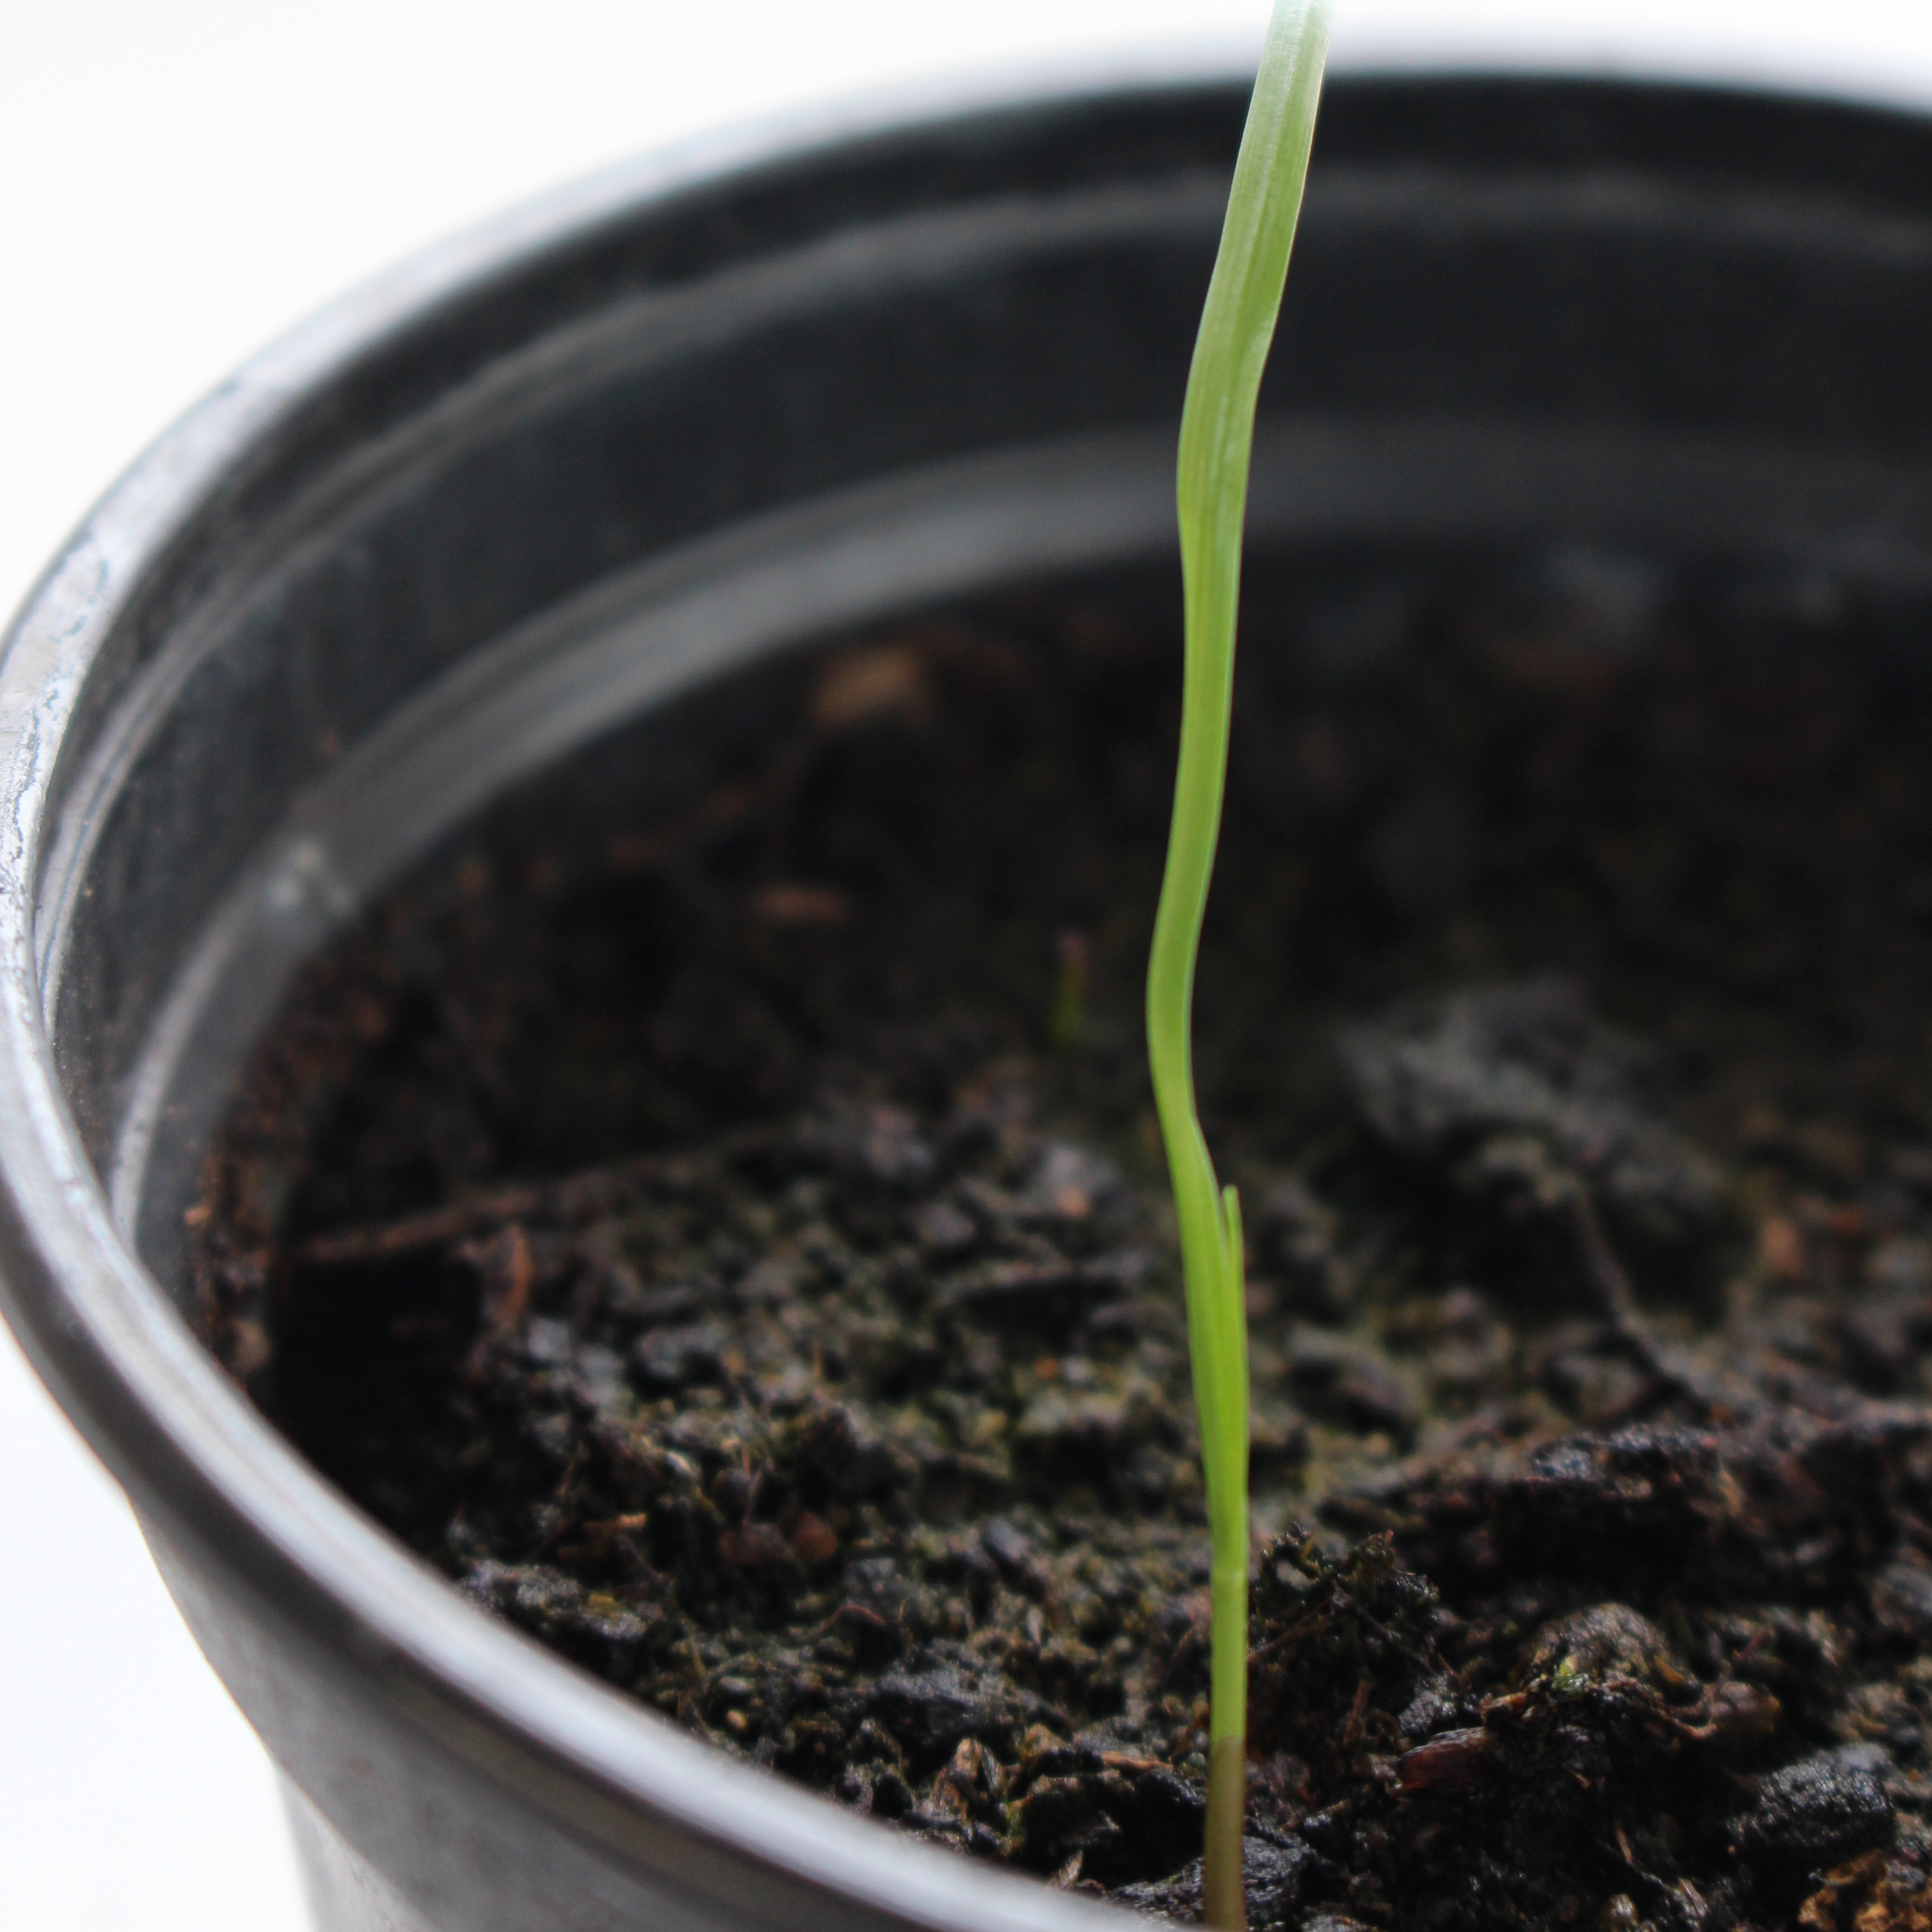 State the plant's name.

Lolium multiflorum
